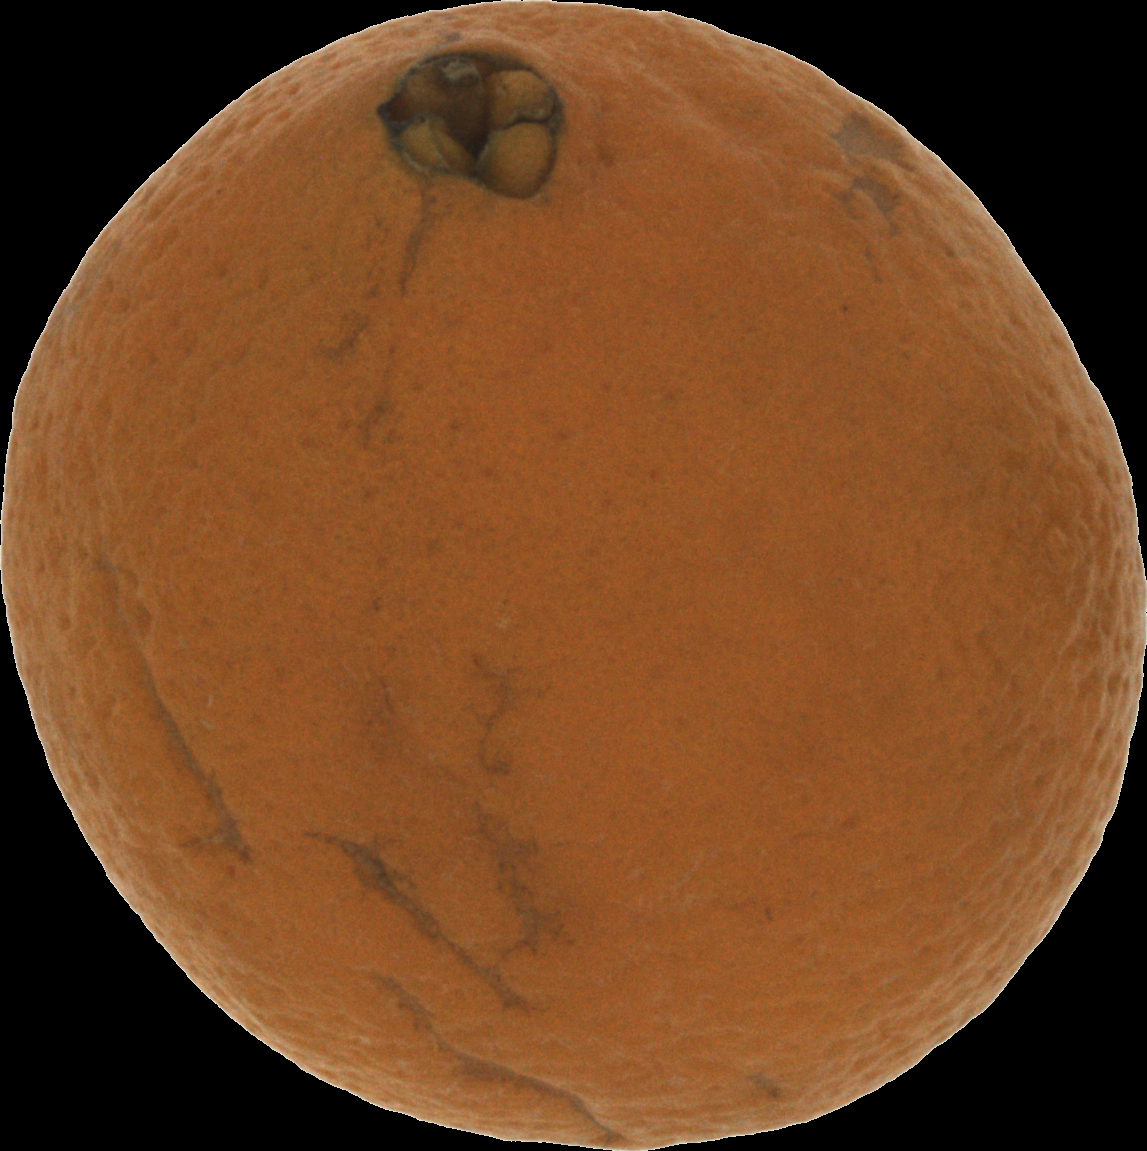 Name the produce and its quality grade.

orange, bad
